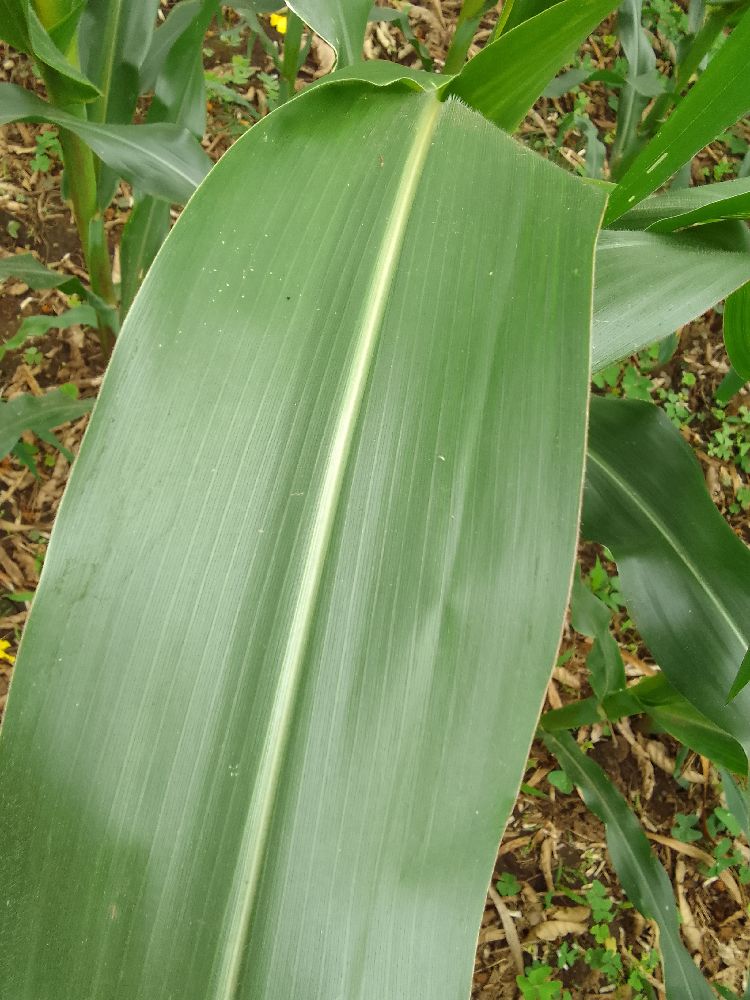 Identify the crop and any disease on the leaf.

maize, healthy
